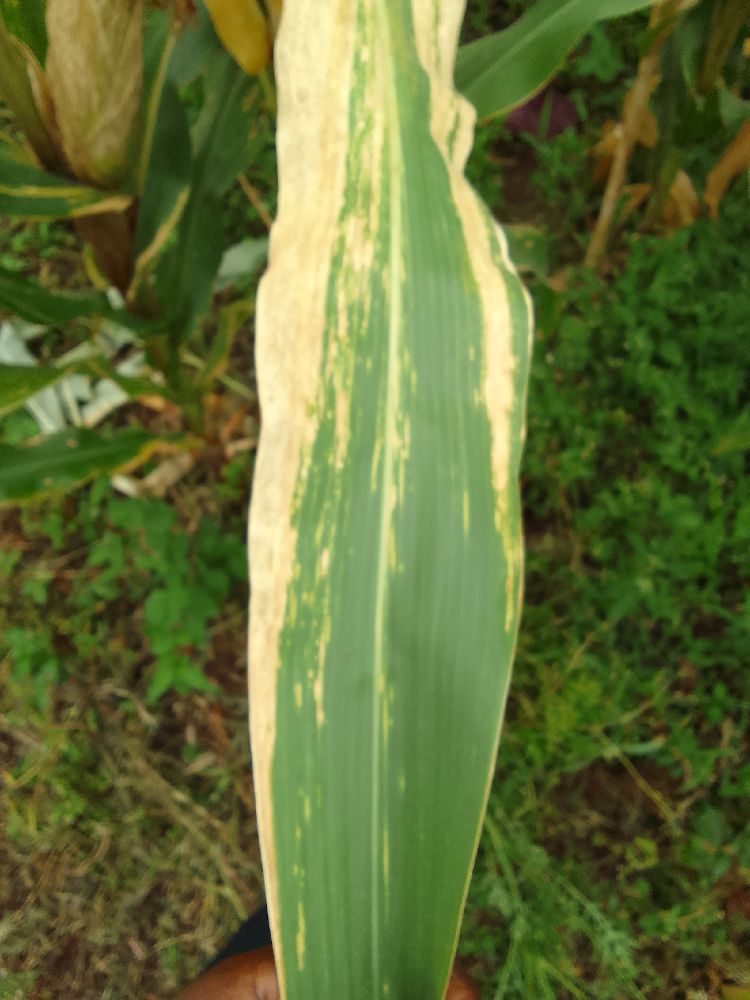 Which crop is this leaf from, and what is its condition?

maize, maize lethal necrosis
